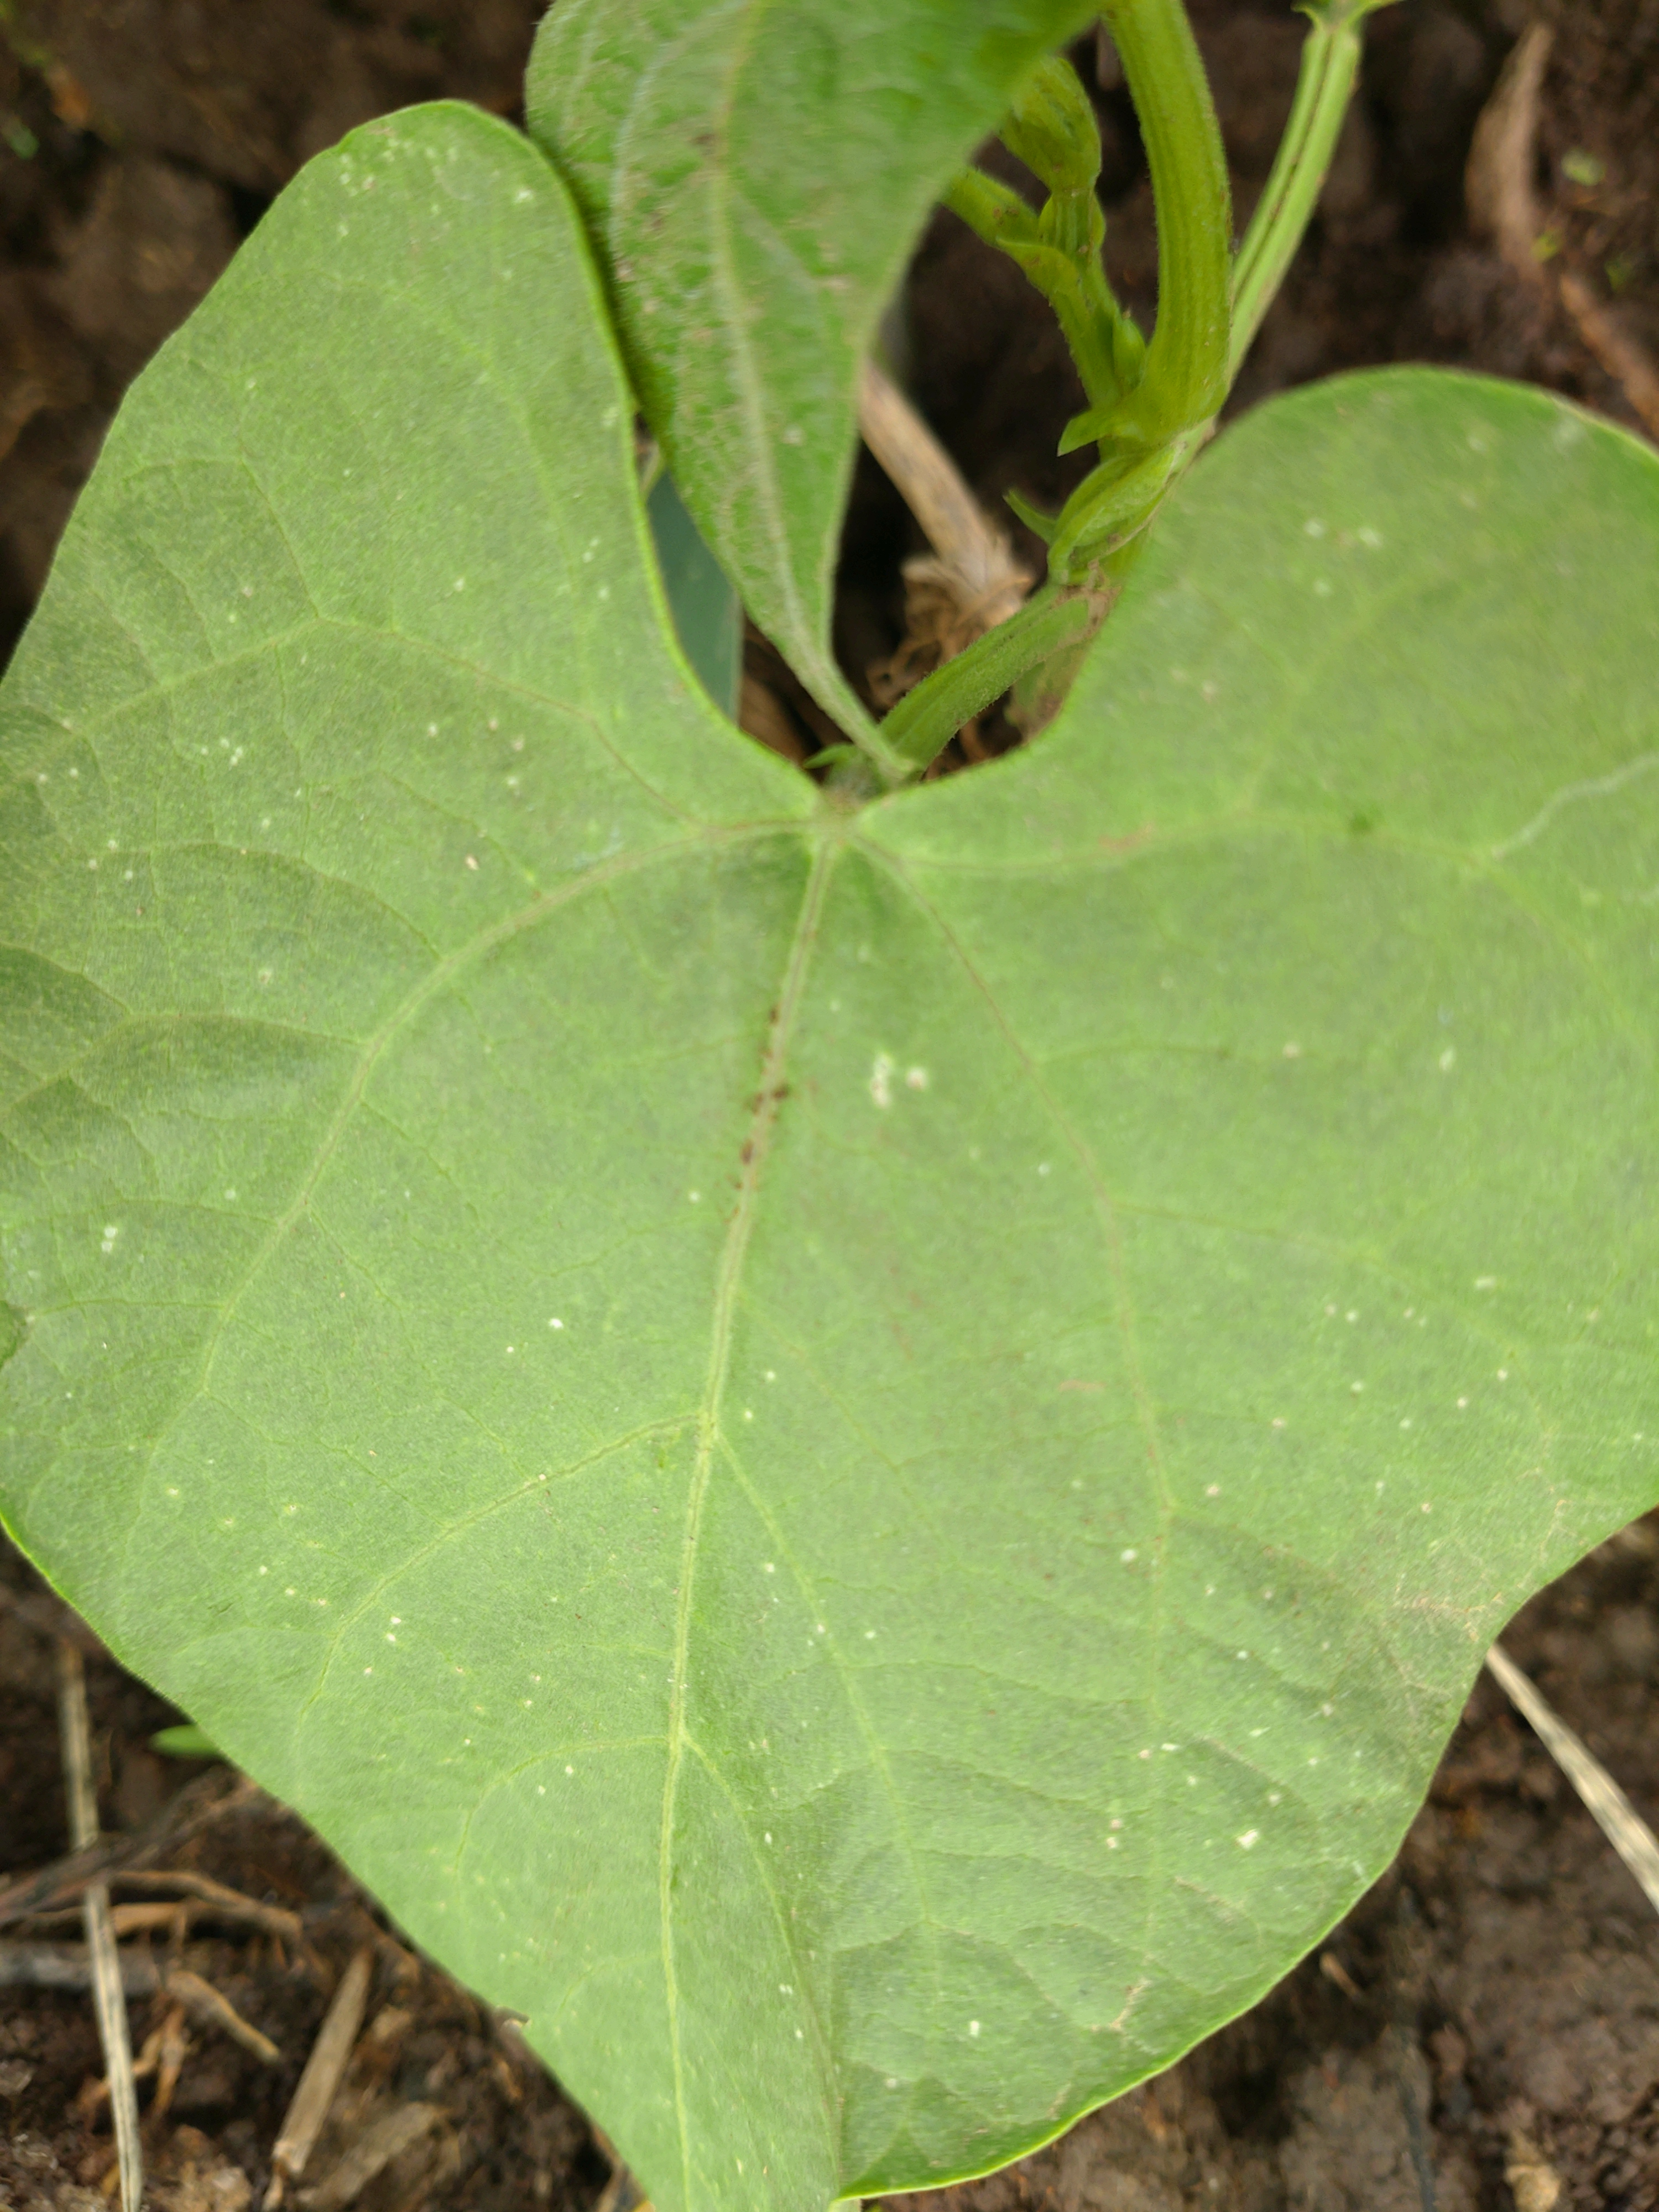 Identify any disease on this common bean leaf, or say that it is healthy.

healthy
